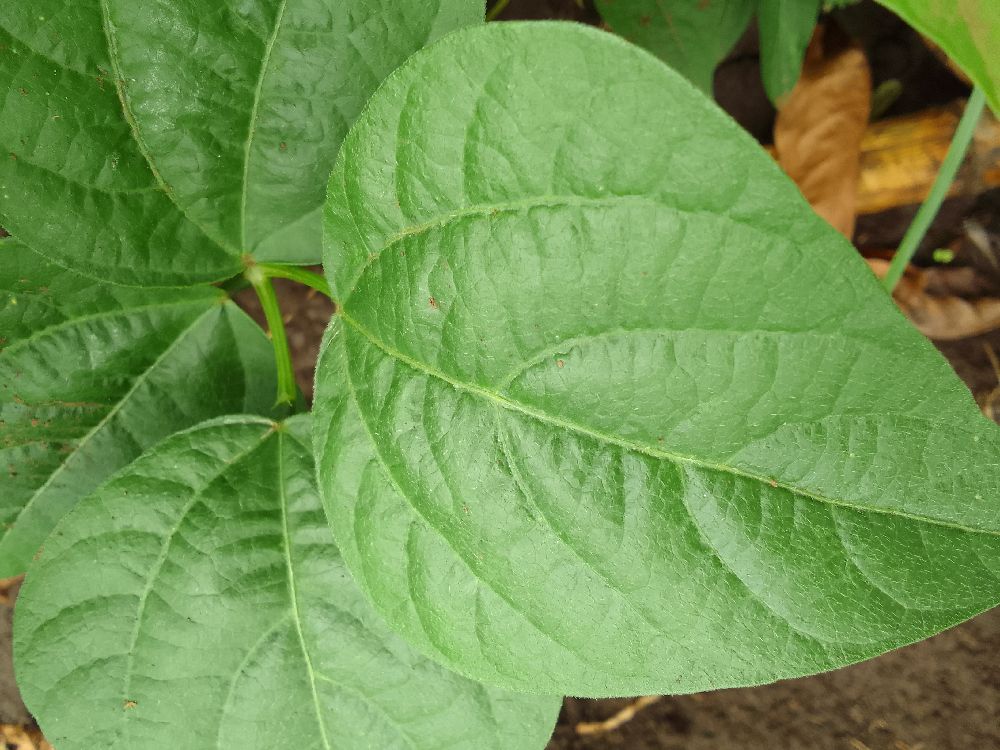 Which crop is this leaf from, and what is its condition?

common bean, healthy
